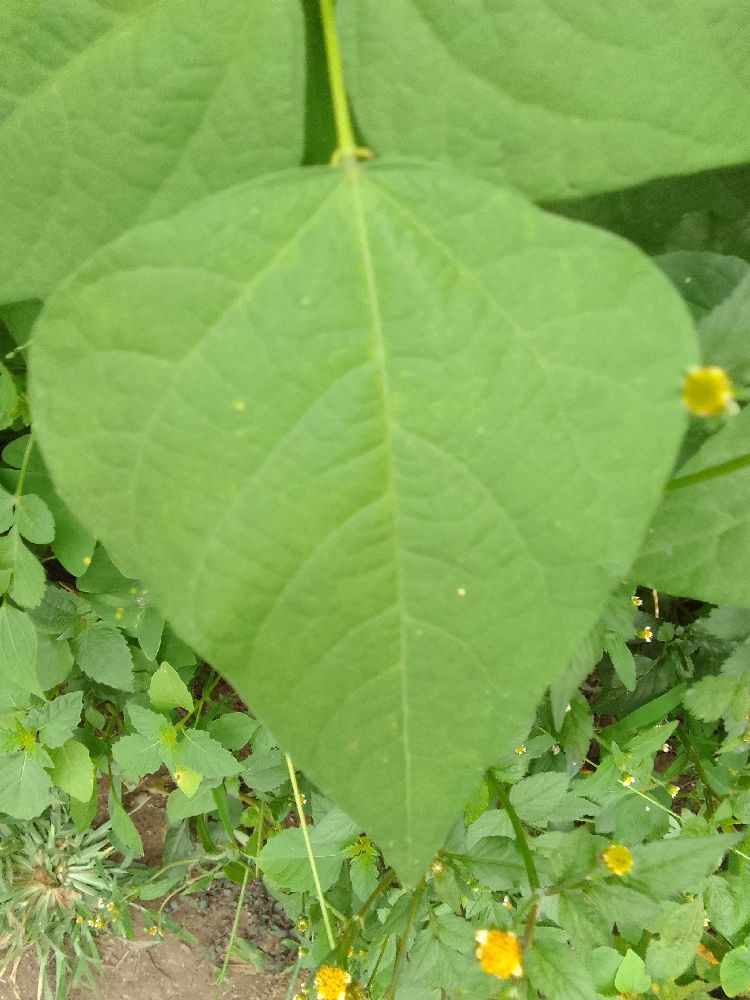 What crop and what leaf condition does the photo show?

common bean, healthy
